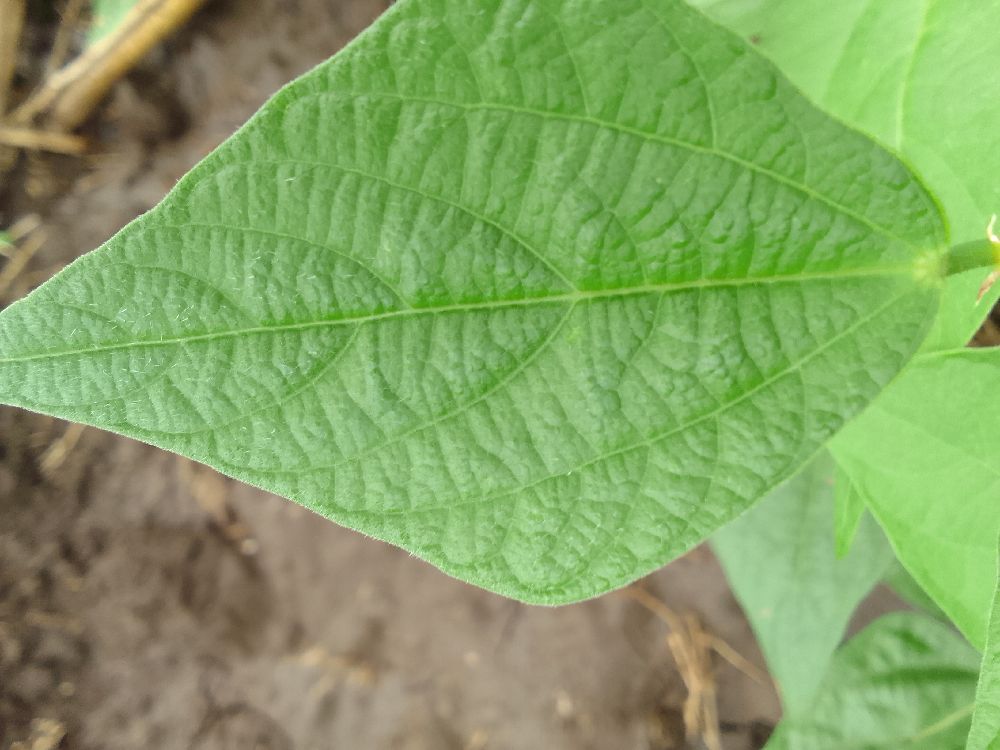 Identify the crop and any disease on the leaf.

common bean, healthy
